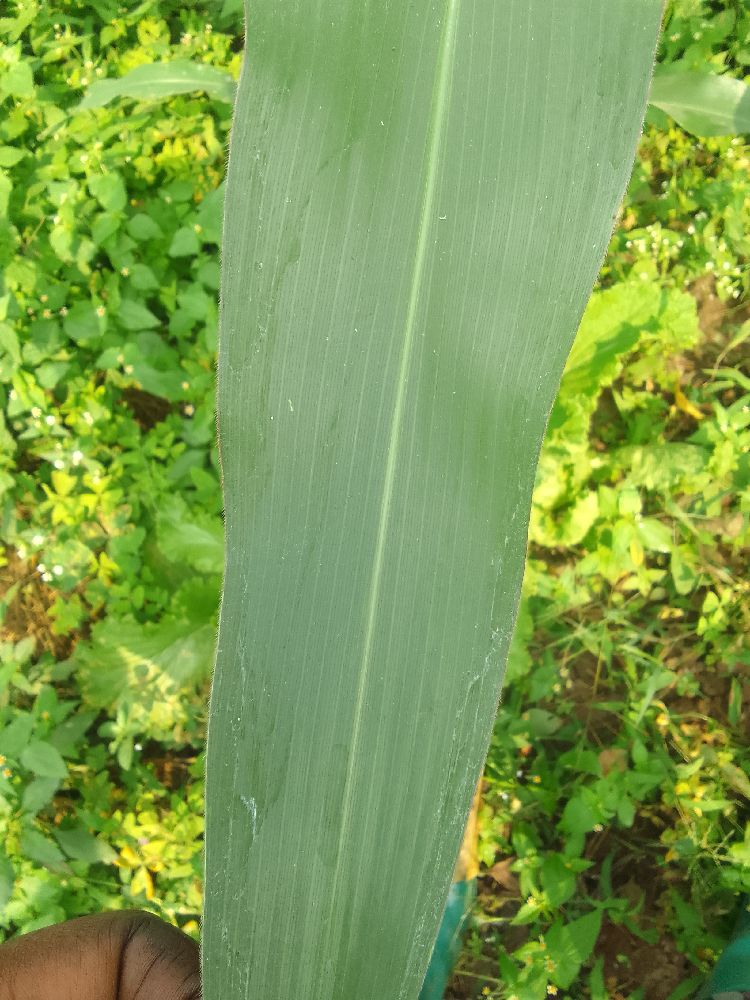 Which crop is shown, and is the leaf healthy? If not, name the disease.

maize, healthy
